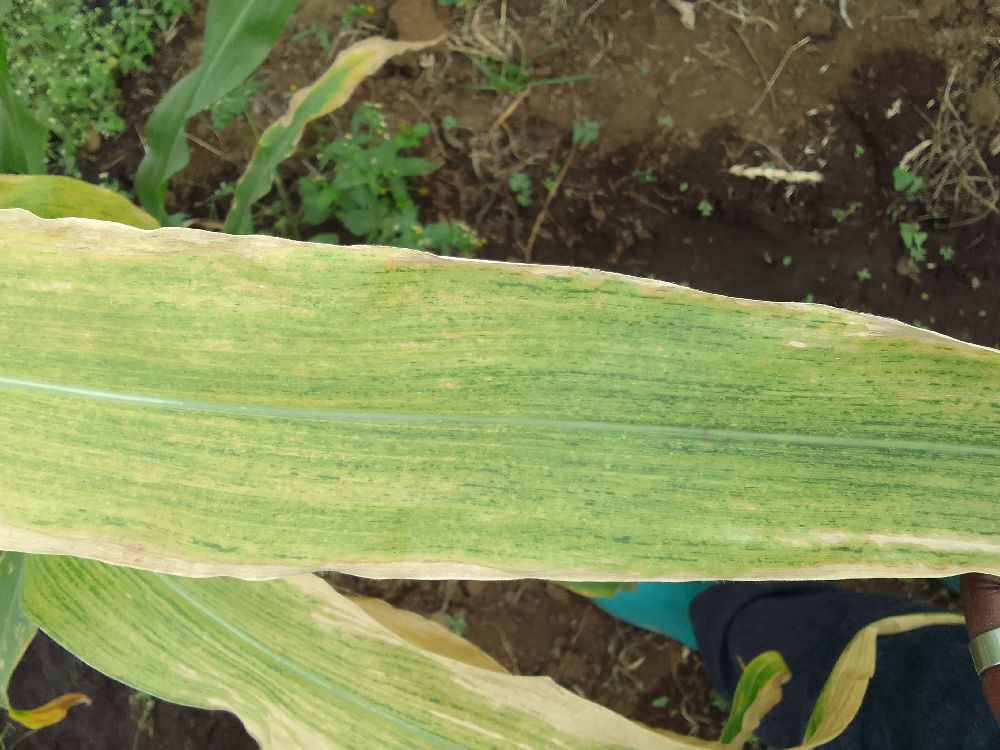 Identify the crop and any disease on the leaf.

maize, maize lethal necrosis
